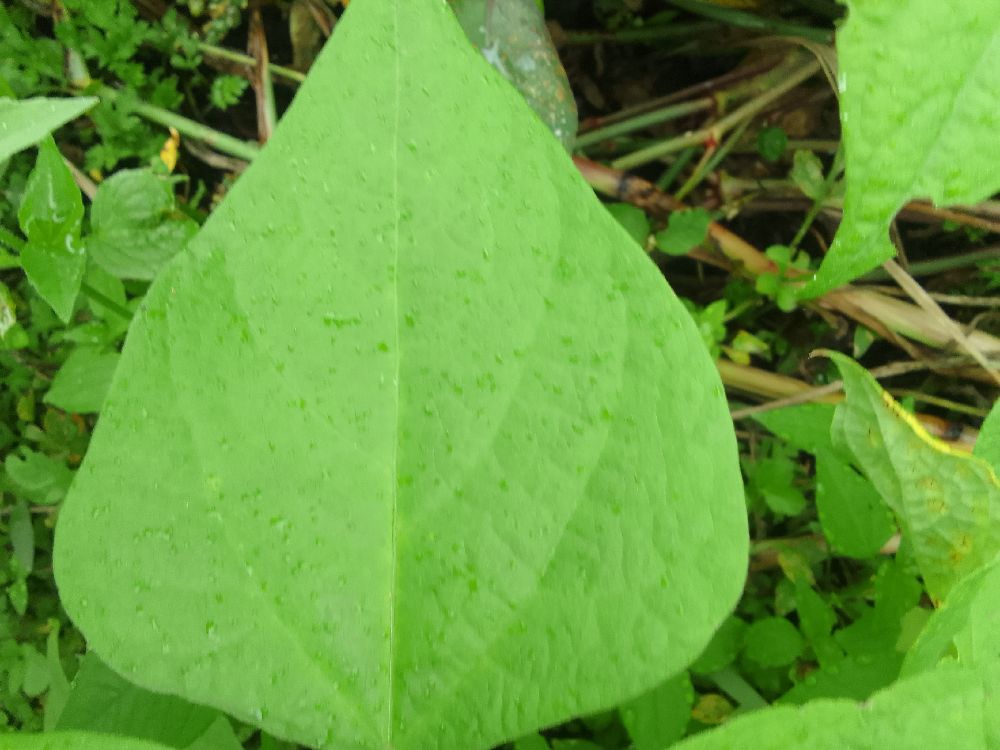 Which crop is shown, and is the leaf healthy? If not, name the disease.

common bean, healthy
